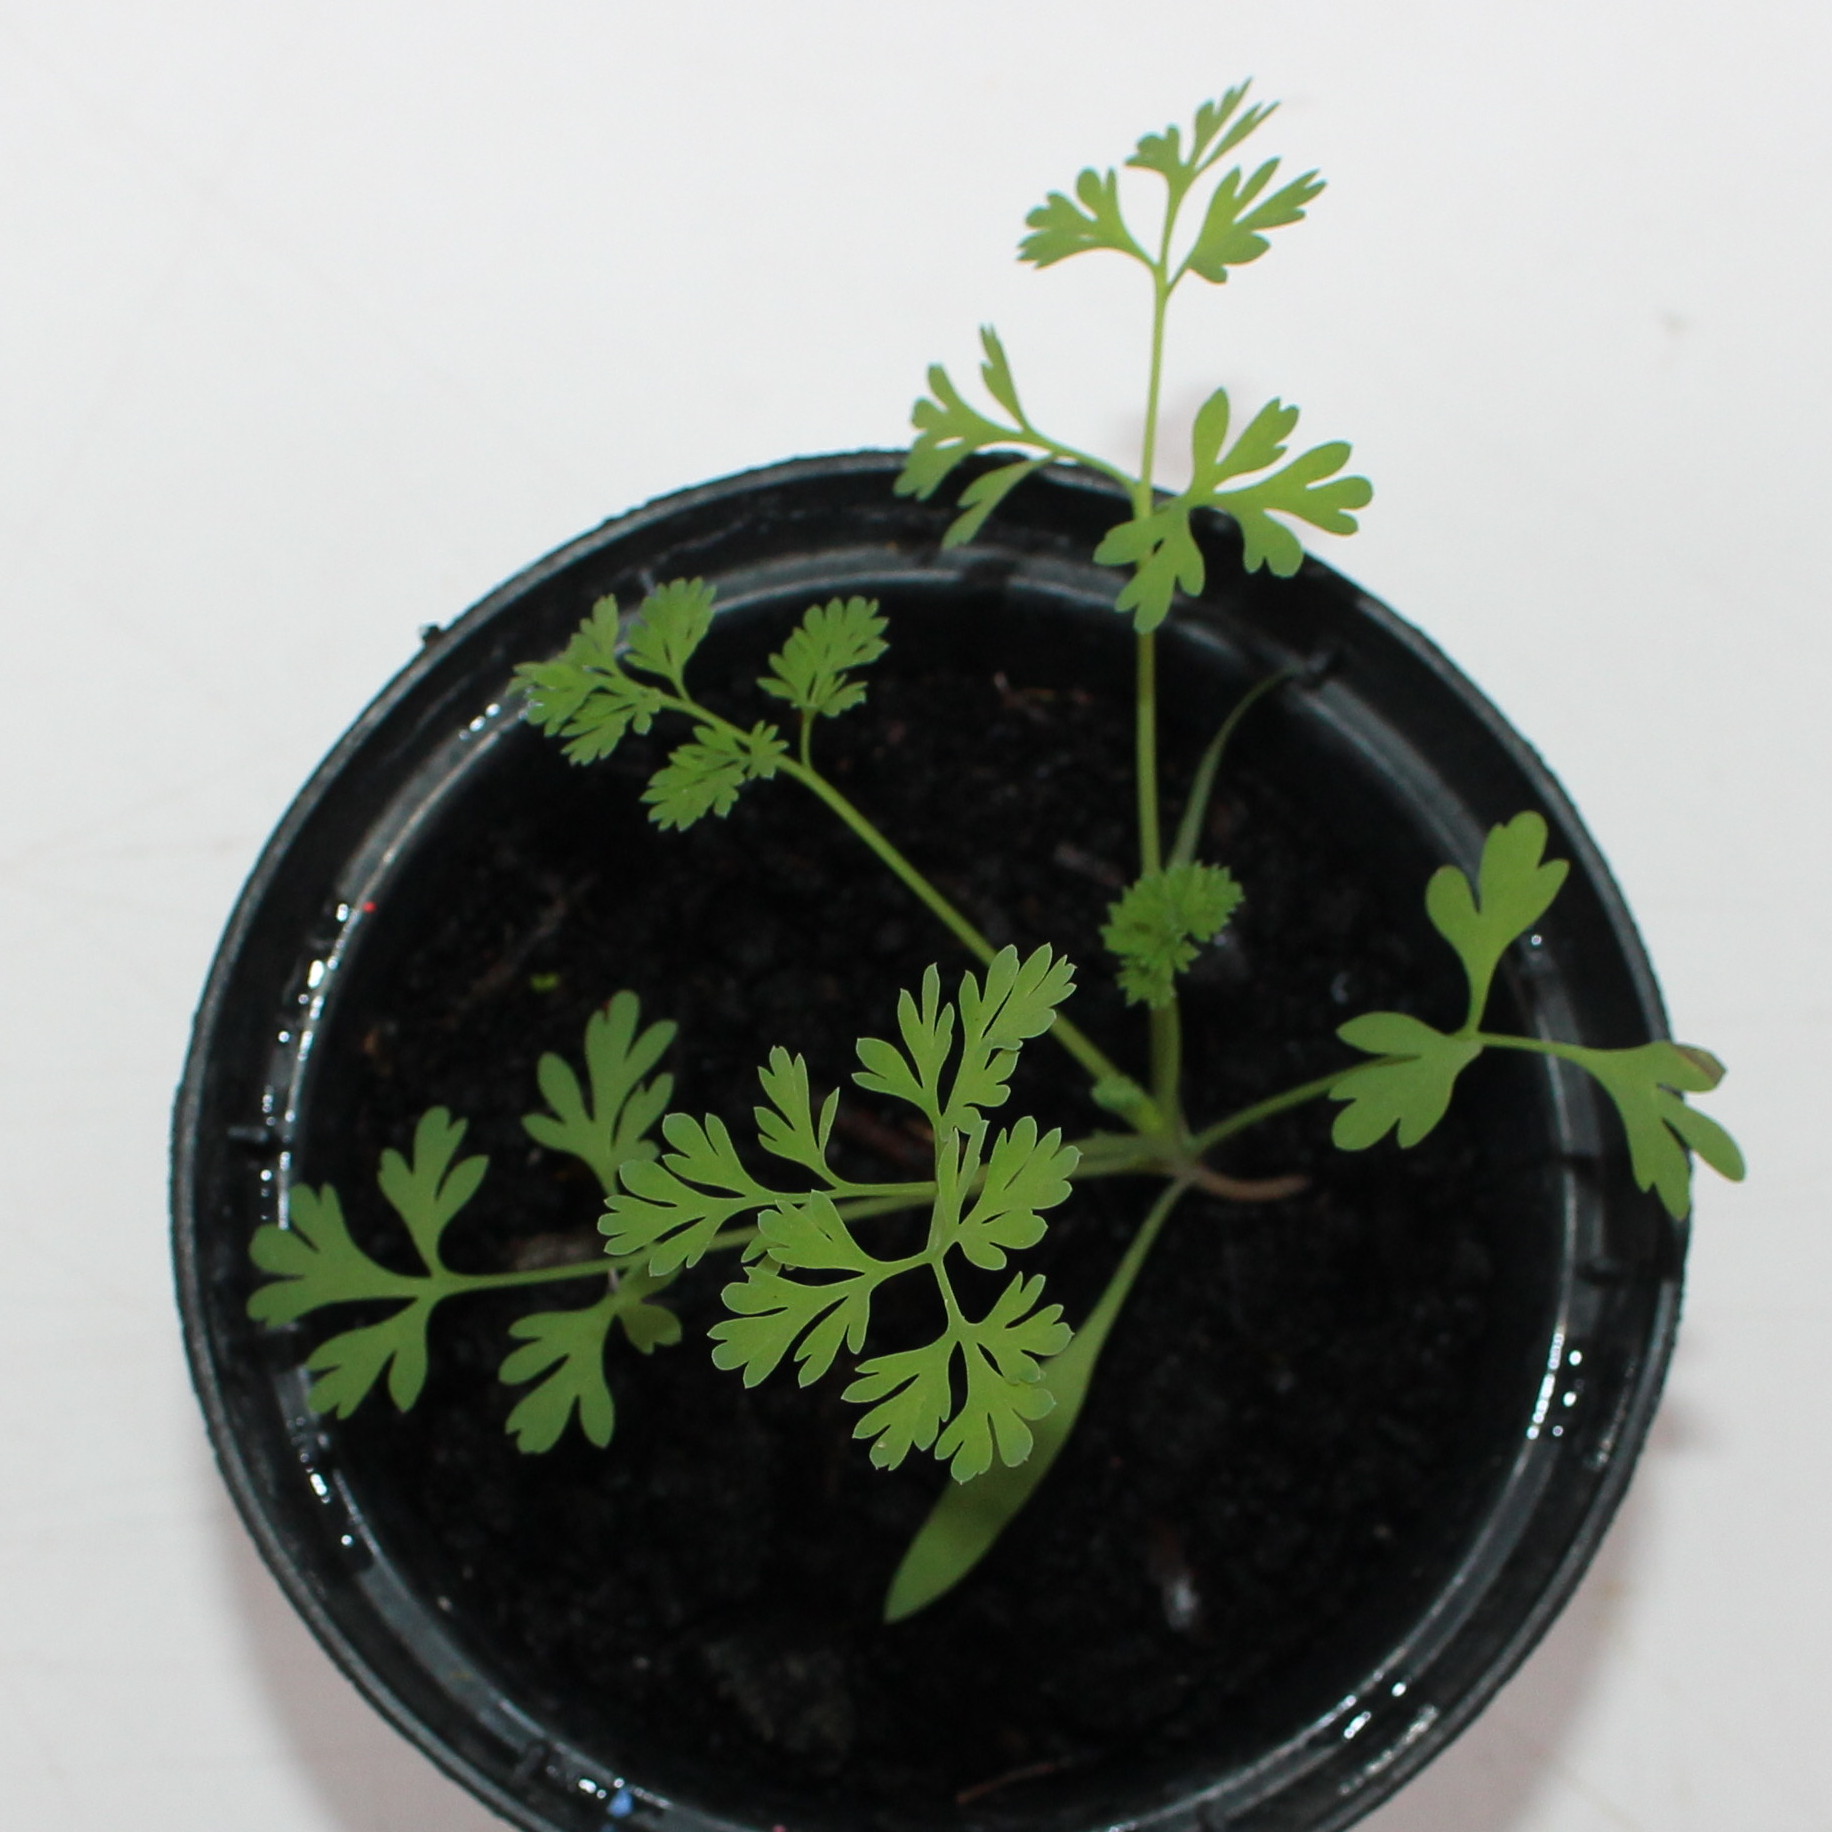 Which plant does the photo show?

Fumaria officinalis
